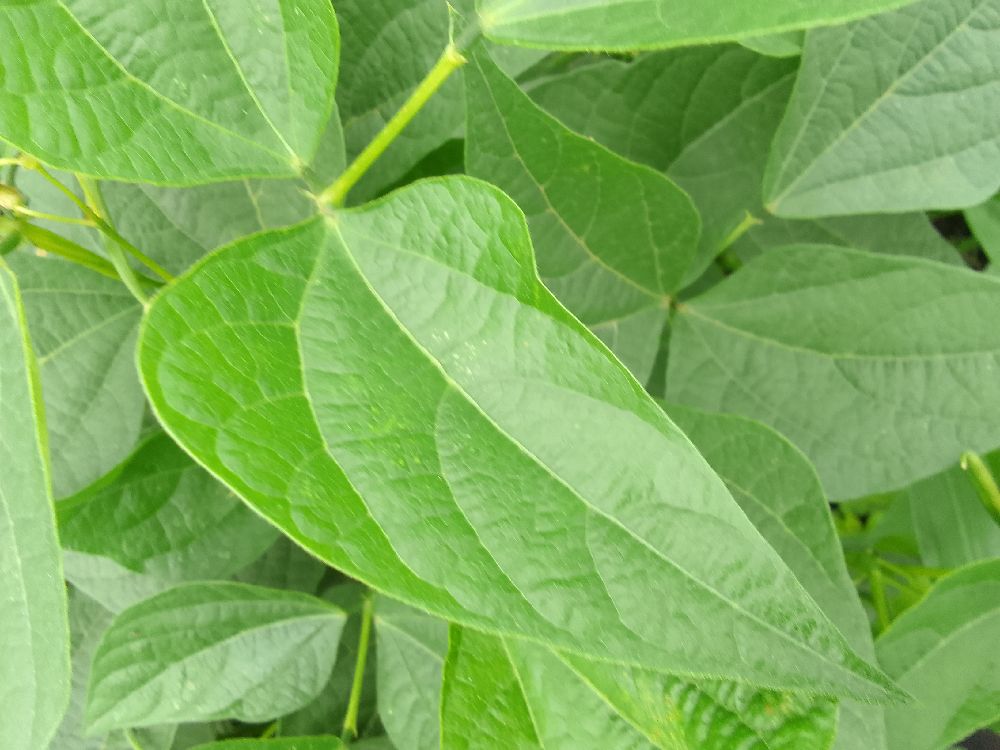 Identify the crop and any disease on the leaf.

common bean, healthy
